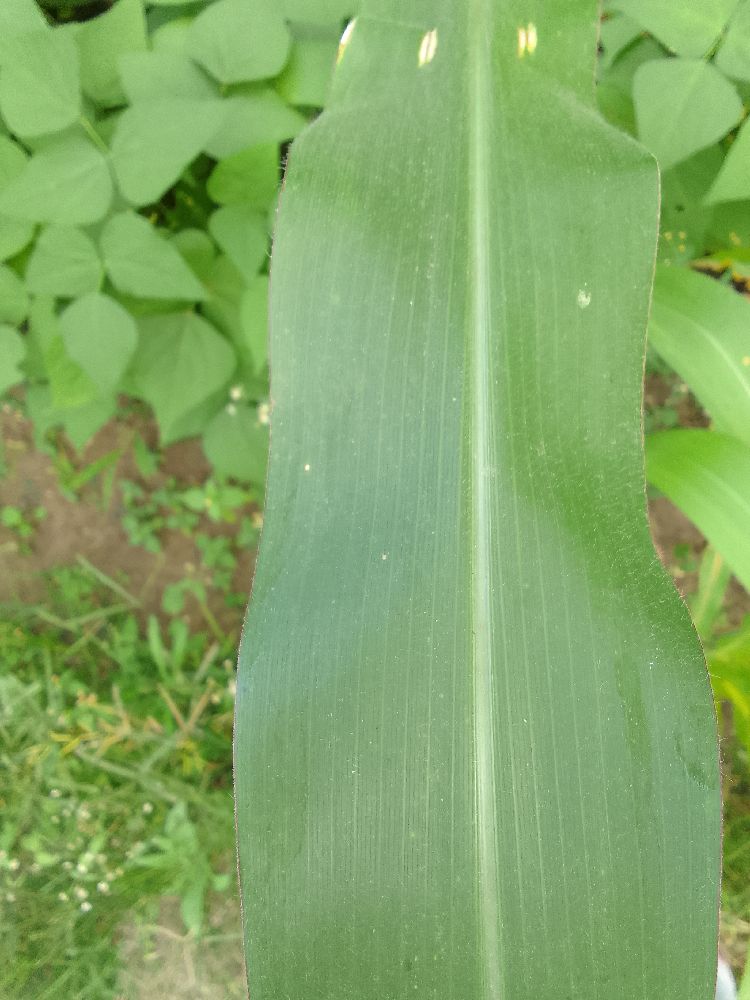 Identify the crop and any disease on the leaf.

maize, healthy
